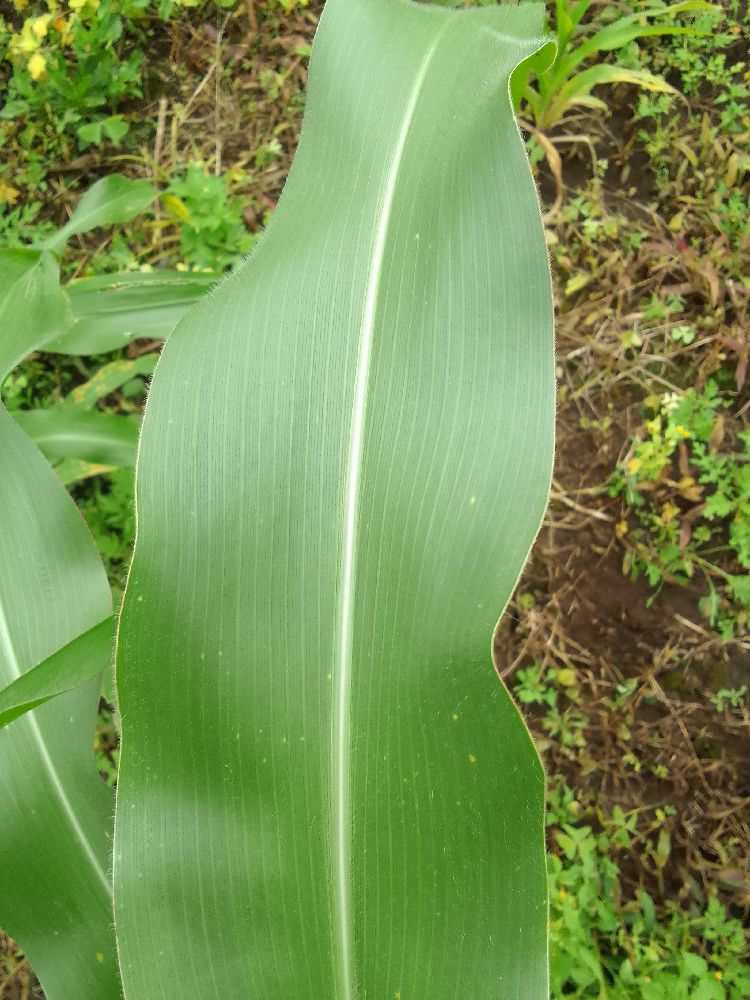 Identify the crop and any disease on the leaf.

maize, healthy
